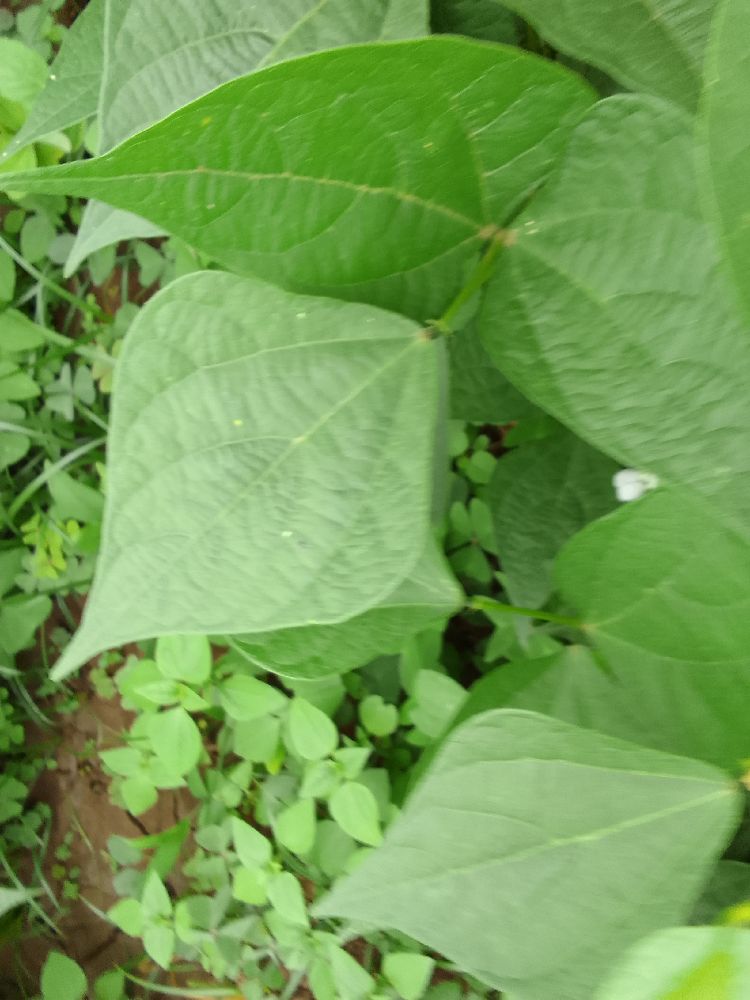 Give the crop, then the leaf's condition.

common bean, healthy
